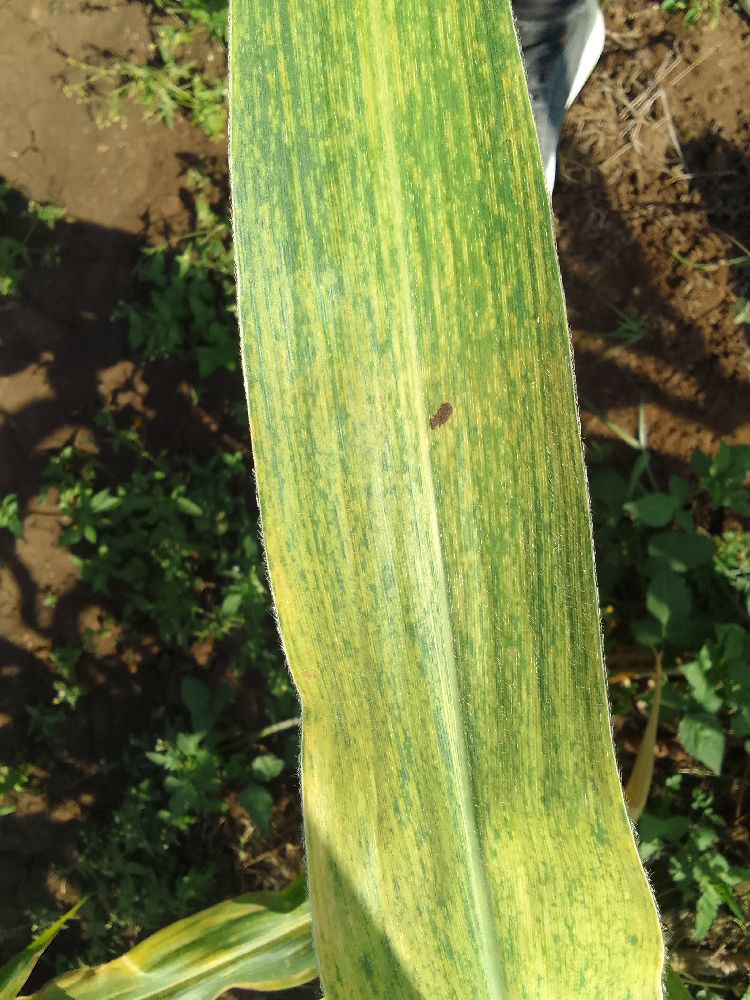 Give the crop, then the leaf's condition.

maize, maize lethal necrosis
